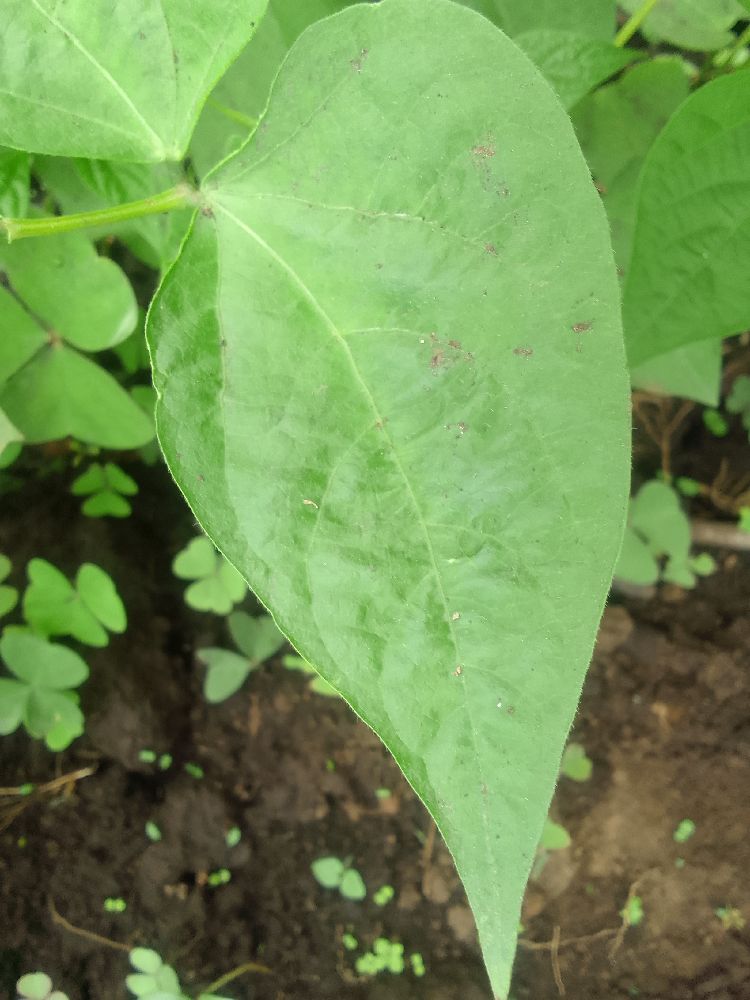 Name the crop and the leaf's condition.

common bean, healthy
